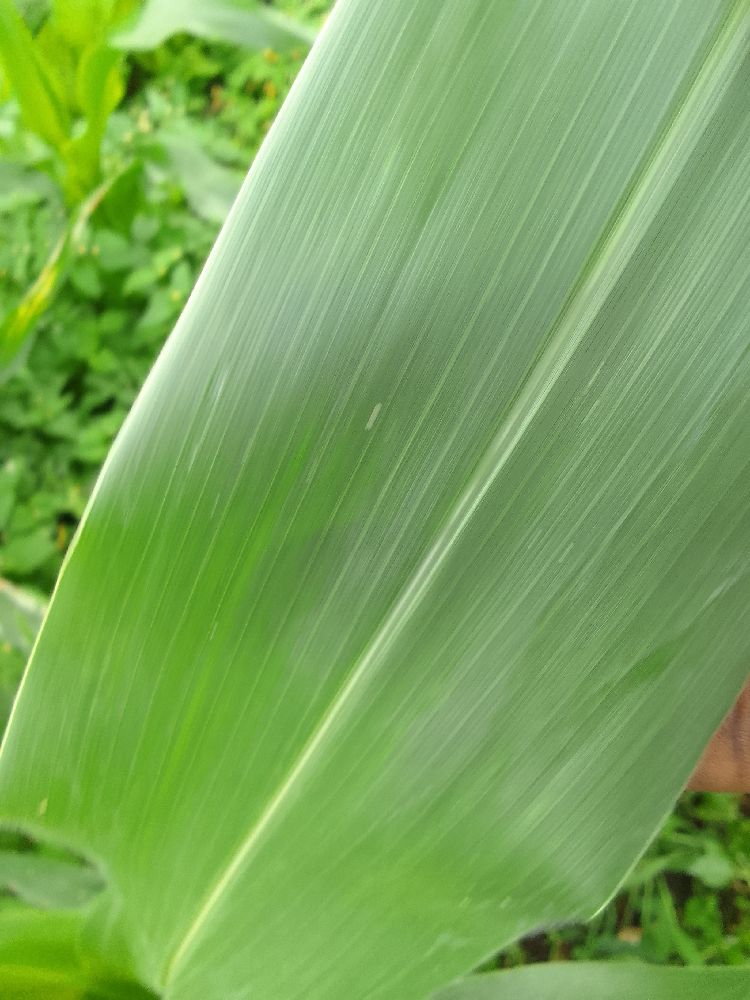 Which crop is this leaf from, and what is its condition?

maize, healthy
